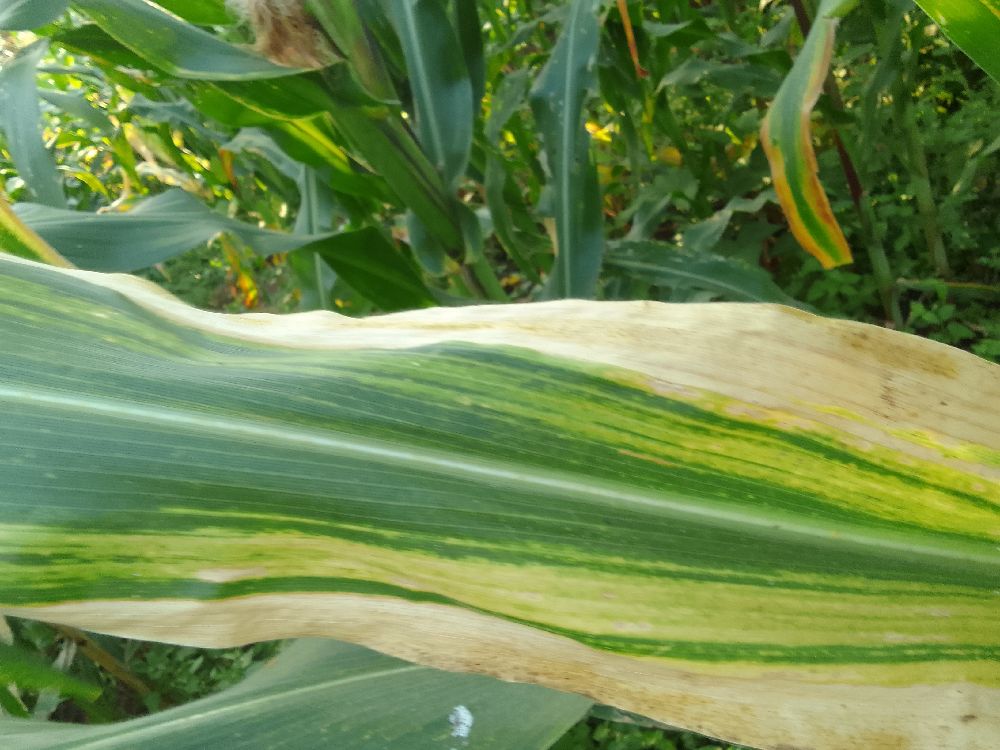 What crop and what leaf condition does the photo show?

maize, maize lethal necrosis
